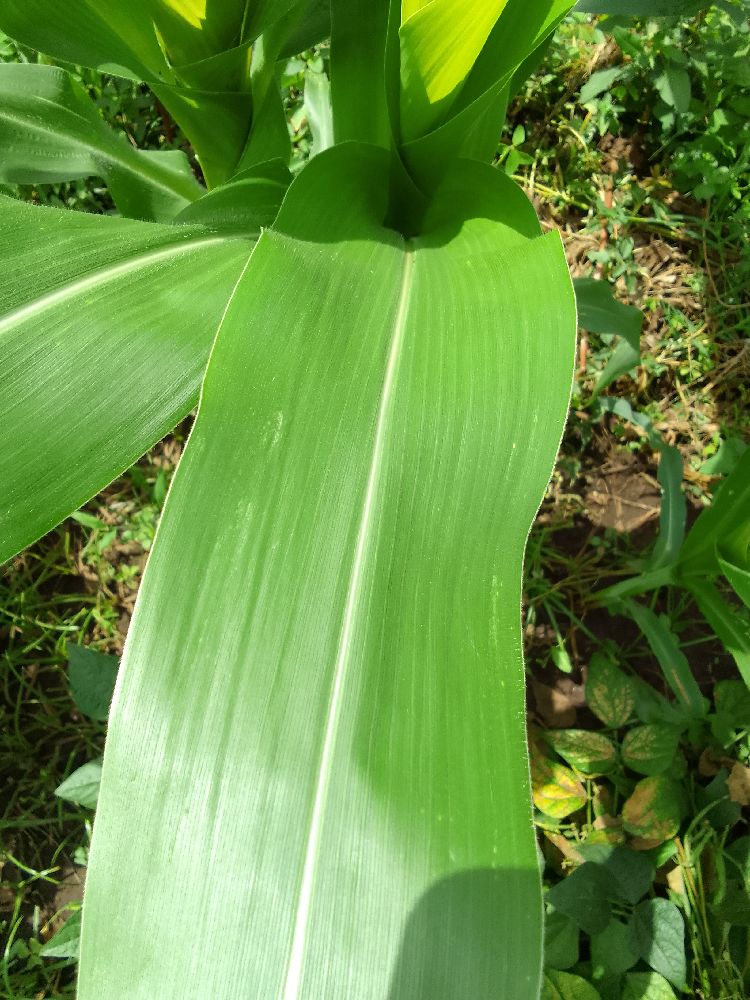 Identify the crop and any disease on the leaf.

maize, healthy
